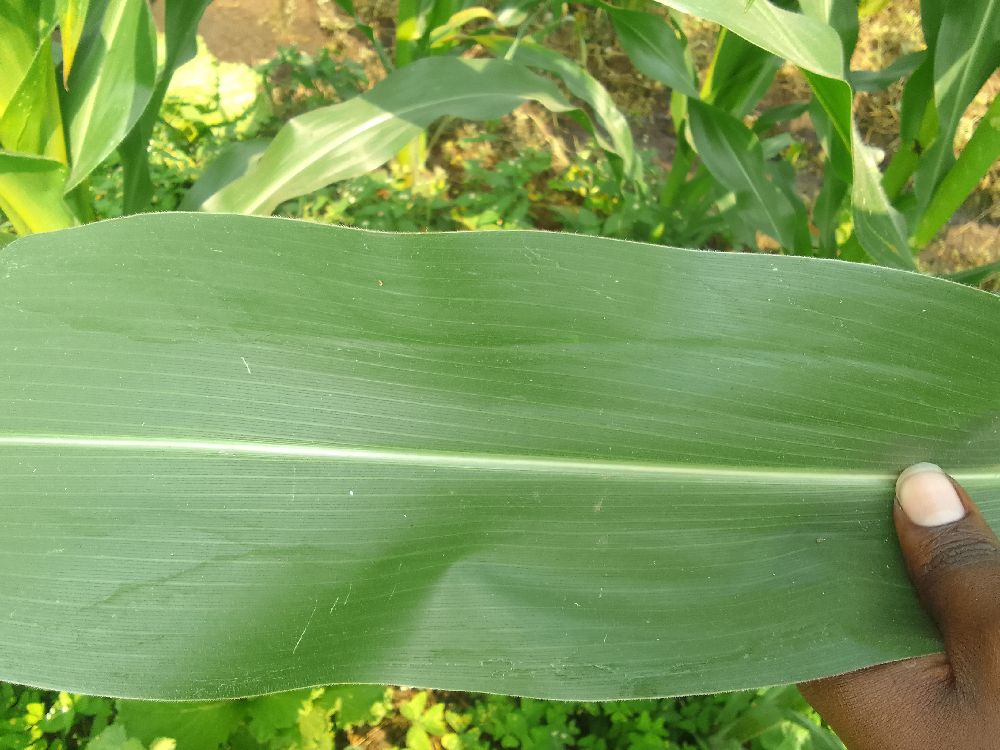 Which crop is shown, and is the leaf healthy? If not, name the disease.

maize, healthy
